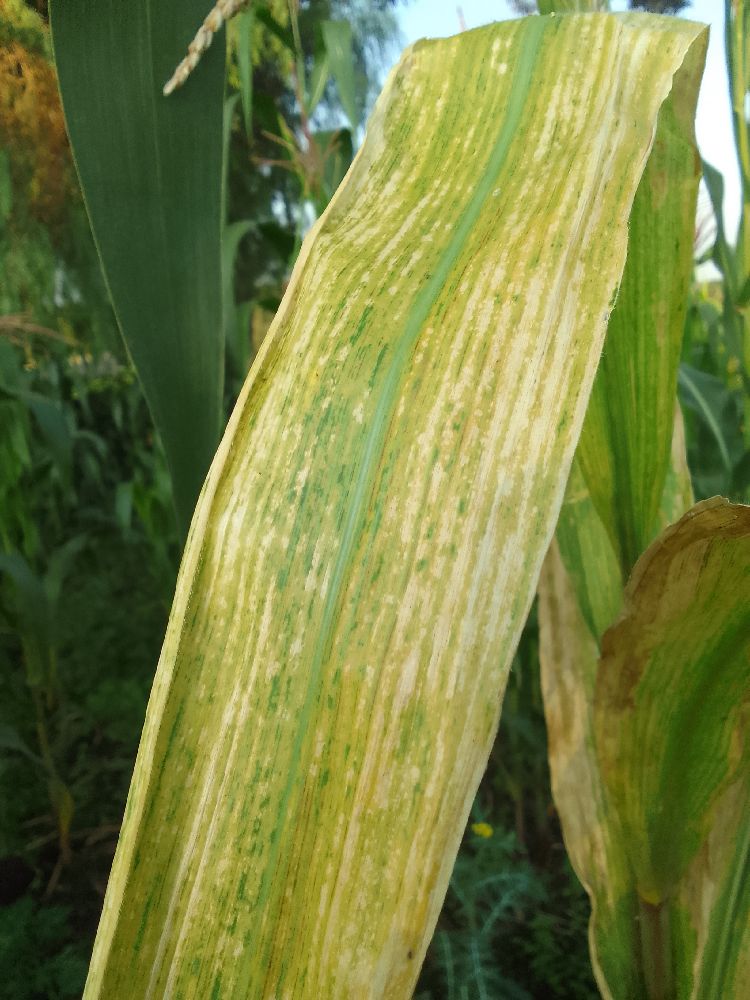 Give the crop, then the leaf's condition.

maize, maize lethal necrosis
